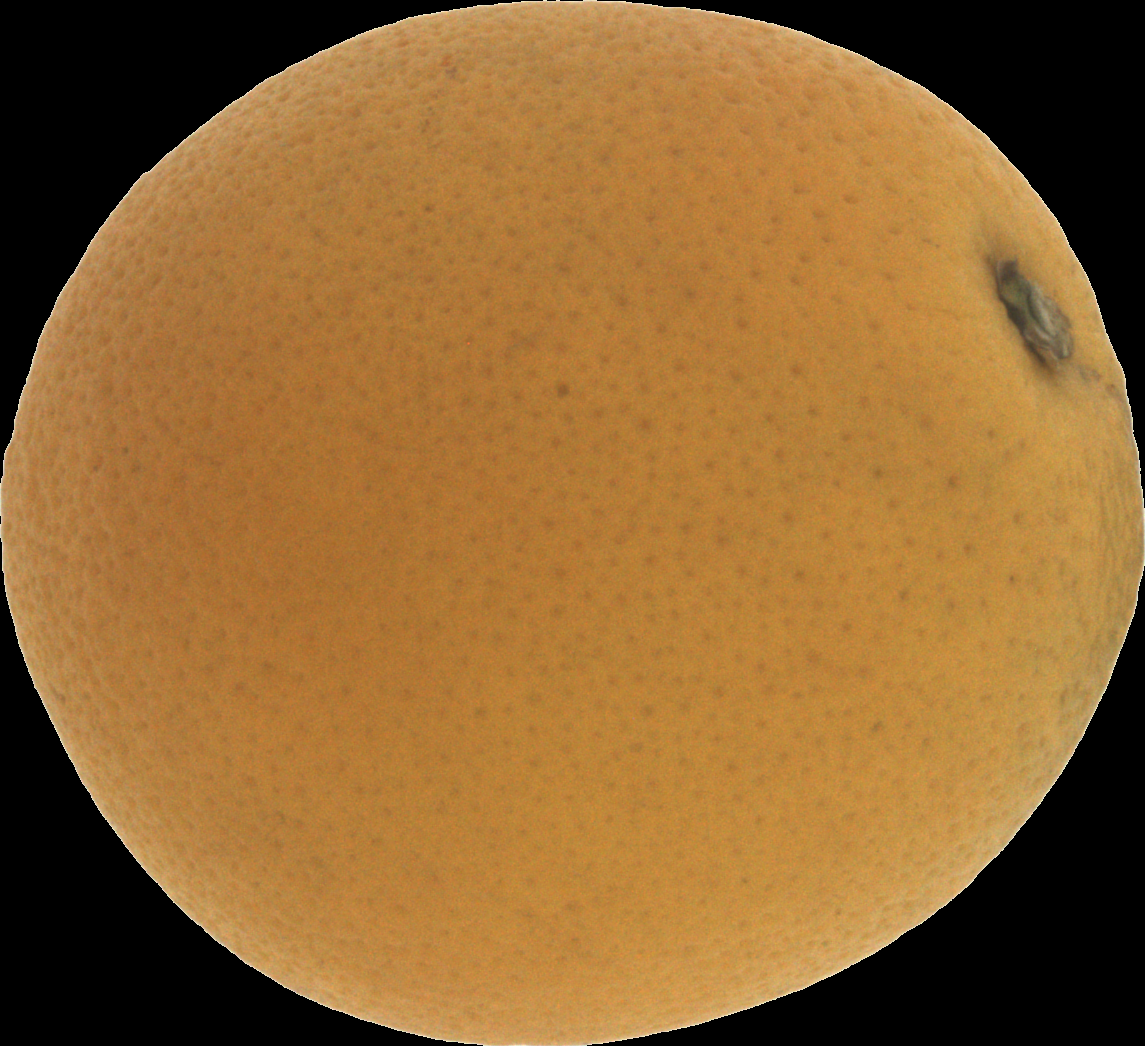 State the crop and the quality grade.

orange, bad
